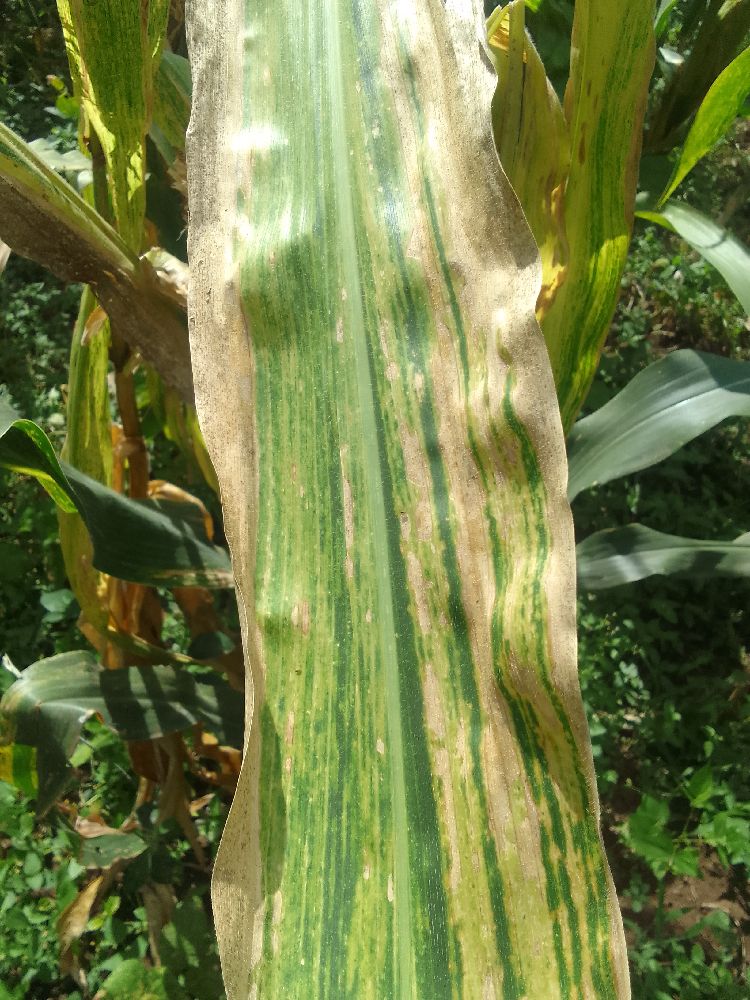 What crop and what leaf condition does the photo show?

maize, maize lethal necrosis
